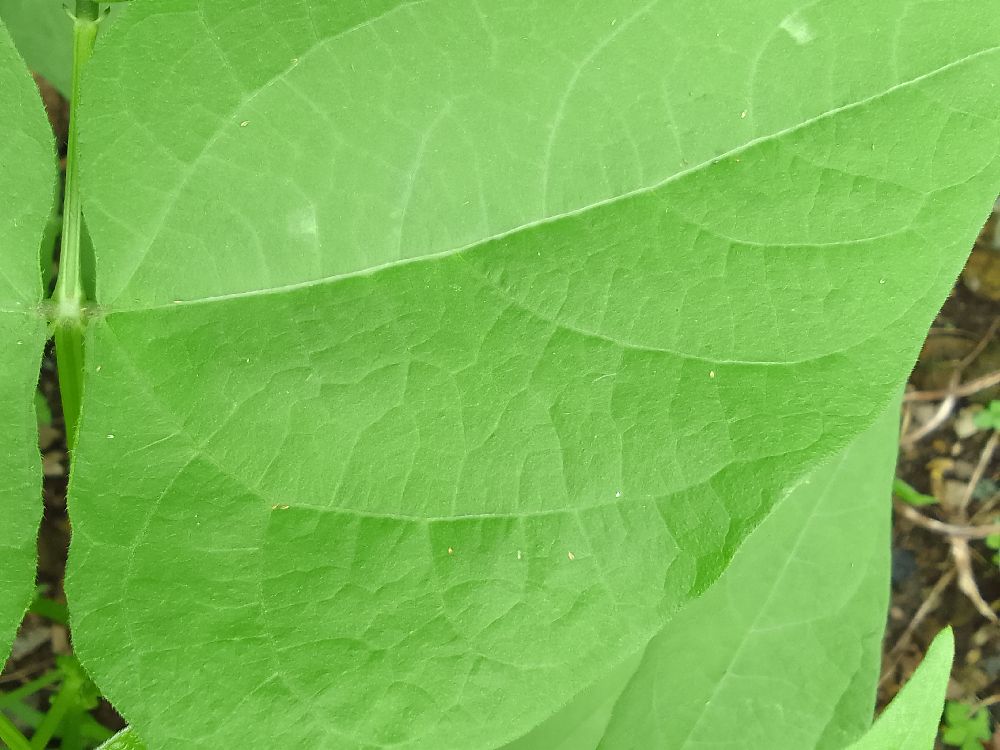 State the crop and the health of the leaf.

common bean, healthy
